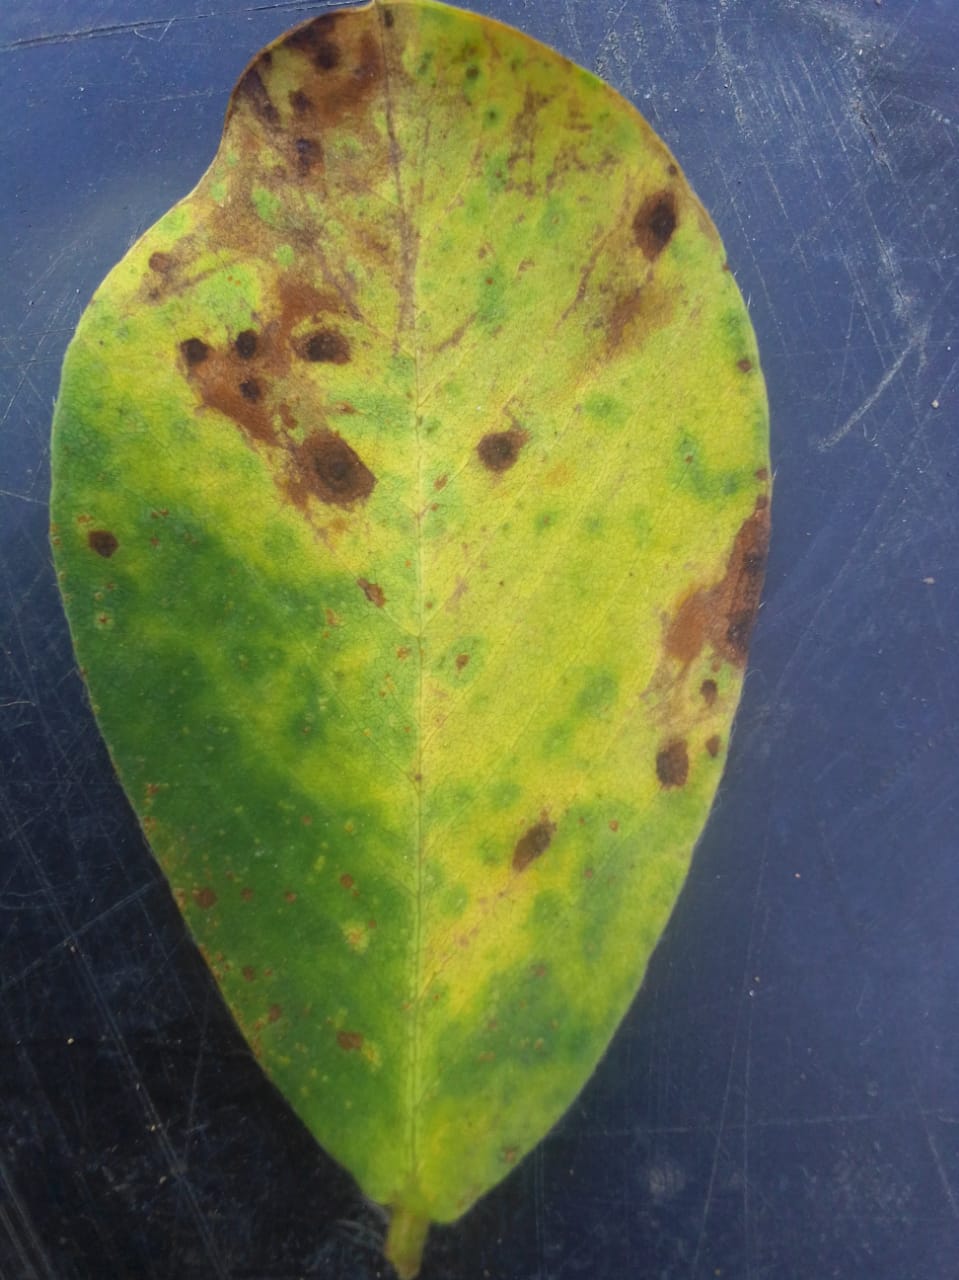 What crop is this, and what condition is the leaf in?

peanut, passalora arachidicola
